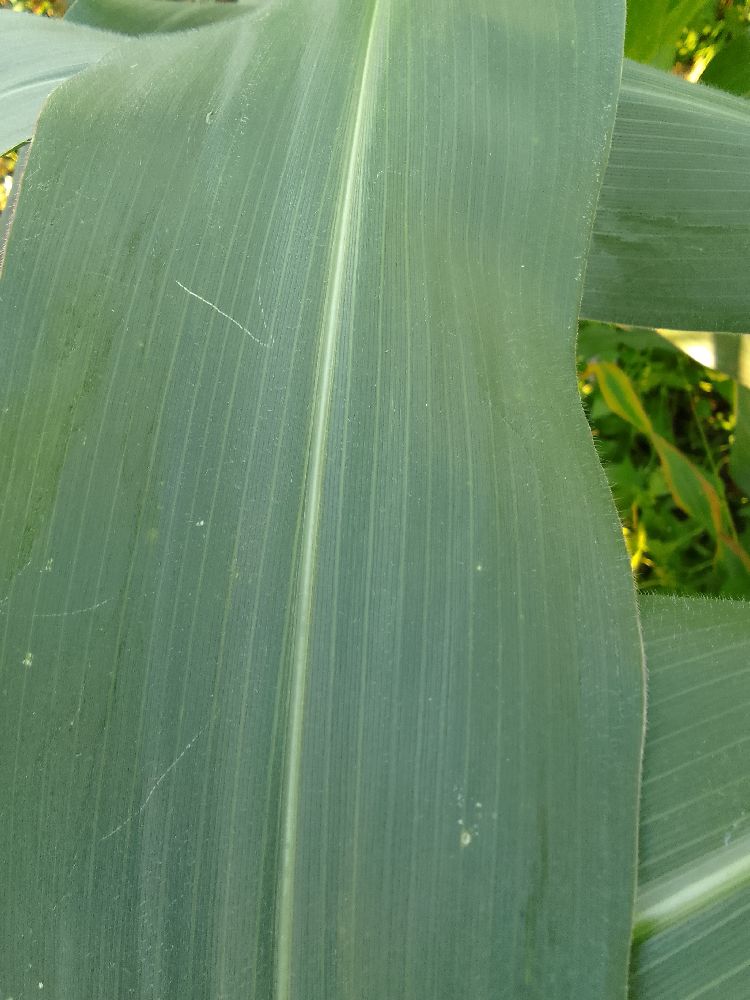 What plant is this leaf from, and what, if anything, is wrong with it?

maize, healthy
